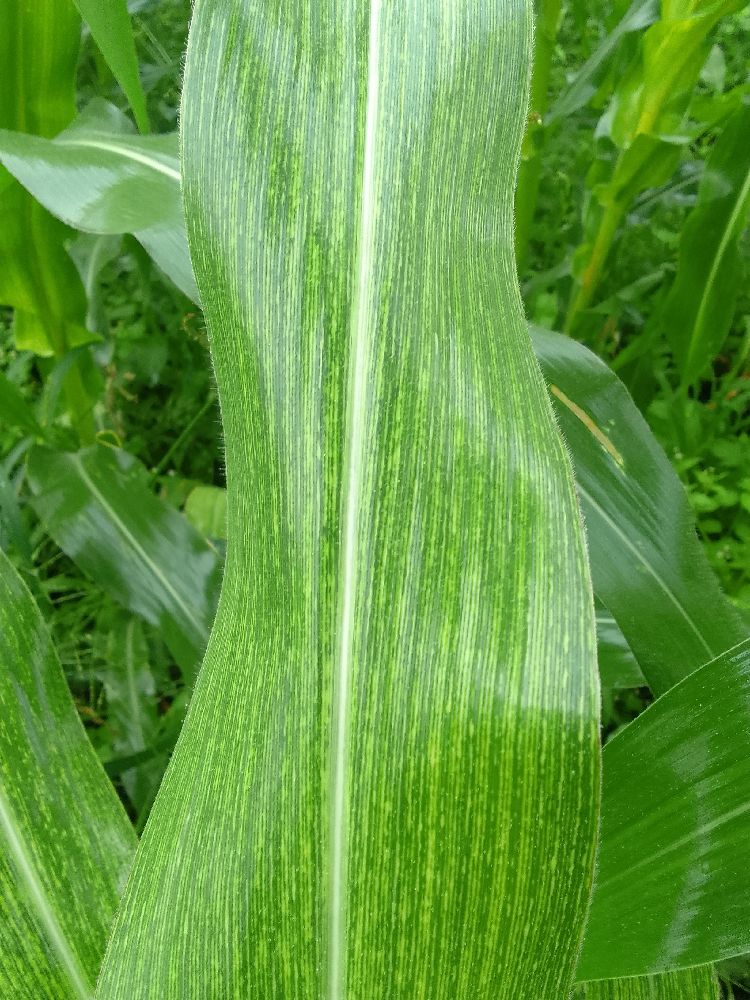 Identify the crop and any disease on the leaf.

maize, healthy
